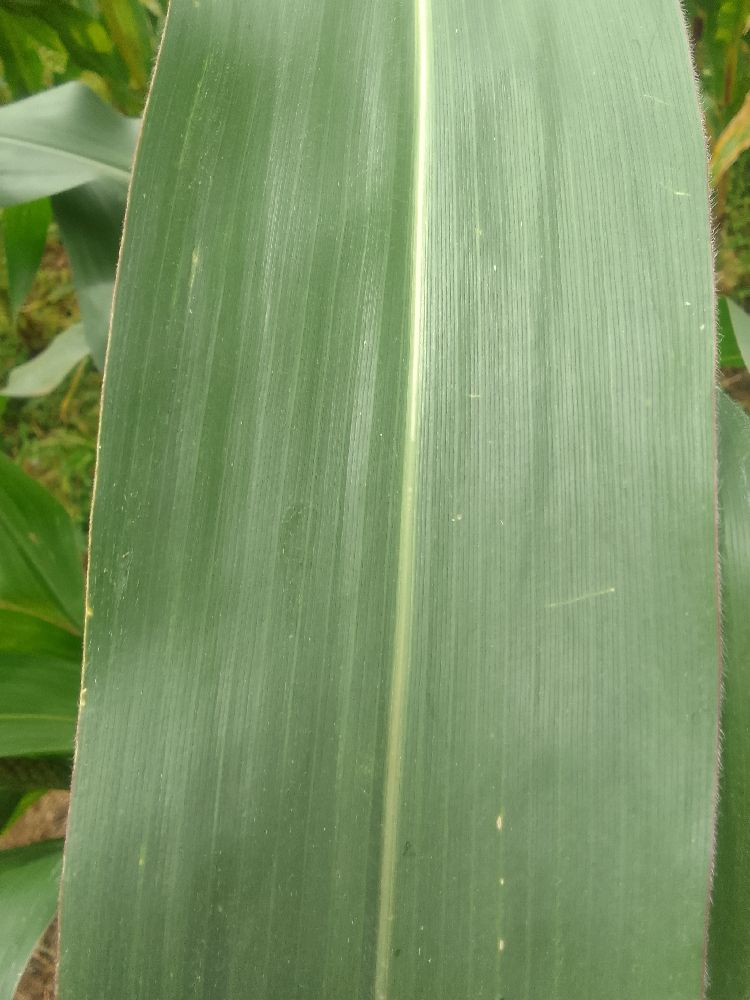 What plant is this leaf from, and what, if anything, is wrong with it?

maize, healthy
